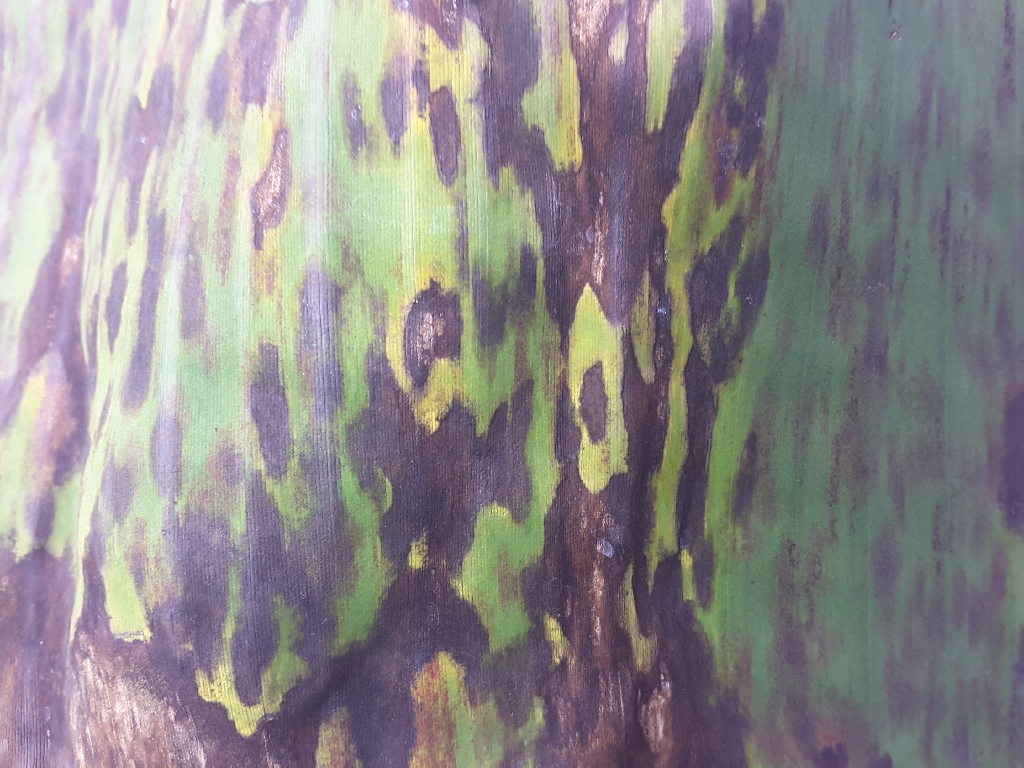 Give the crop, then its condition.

banana, black sigatoka
